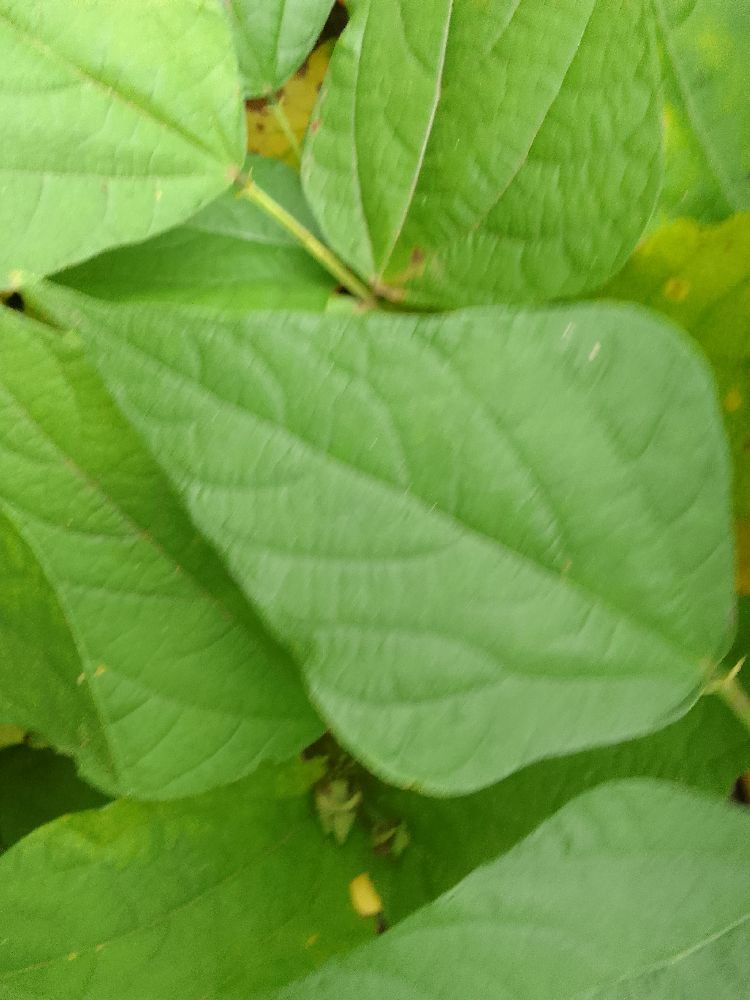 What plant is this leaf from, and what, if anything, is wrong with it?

common bean, healthy
